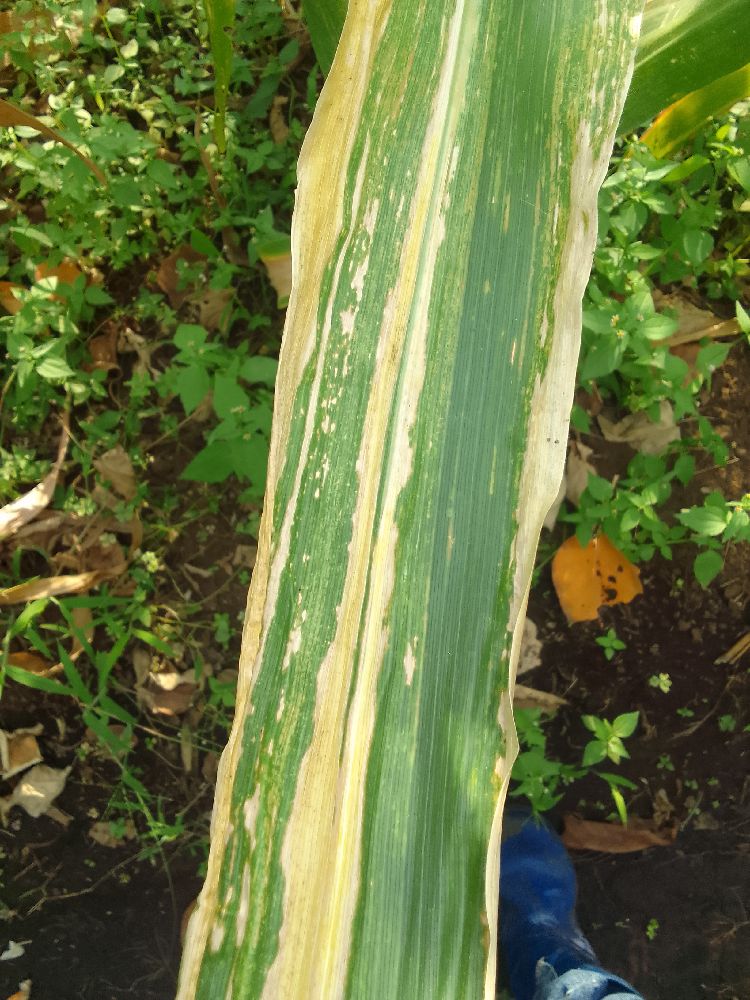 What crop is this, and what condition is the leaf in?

maize, maize lethal necrosis
